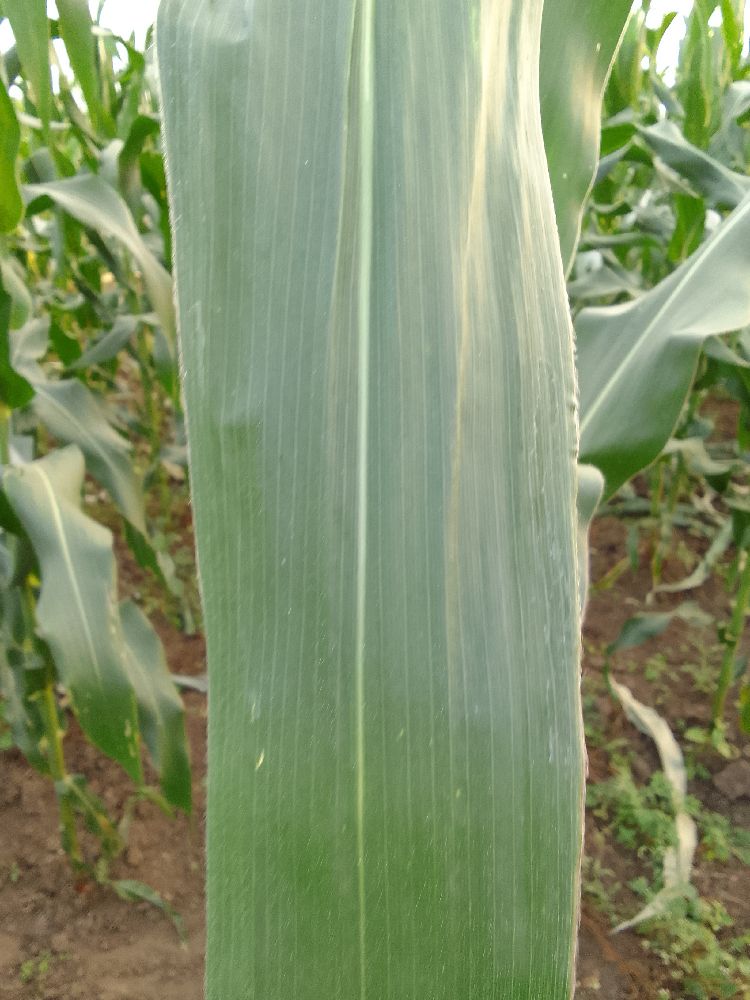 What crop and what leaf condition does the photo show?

maize, healthy
